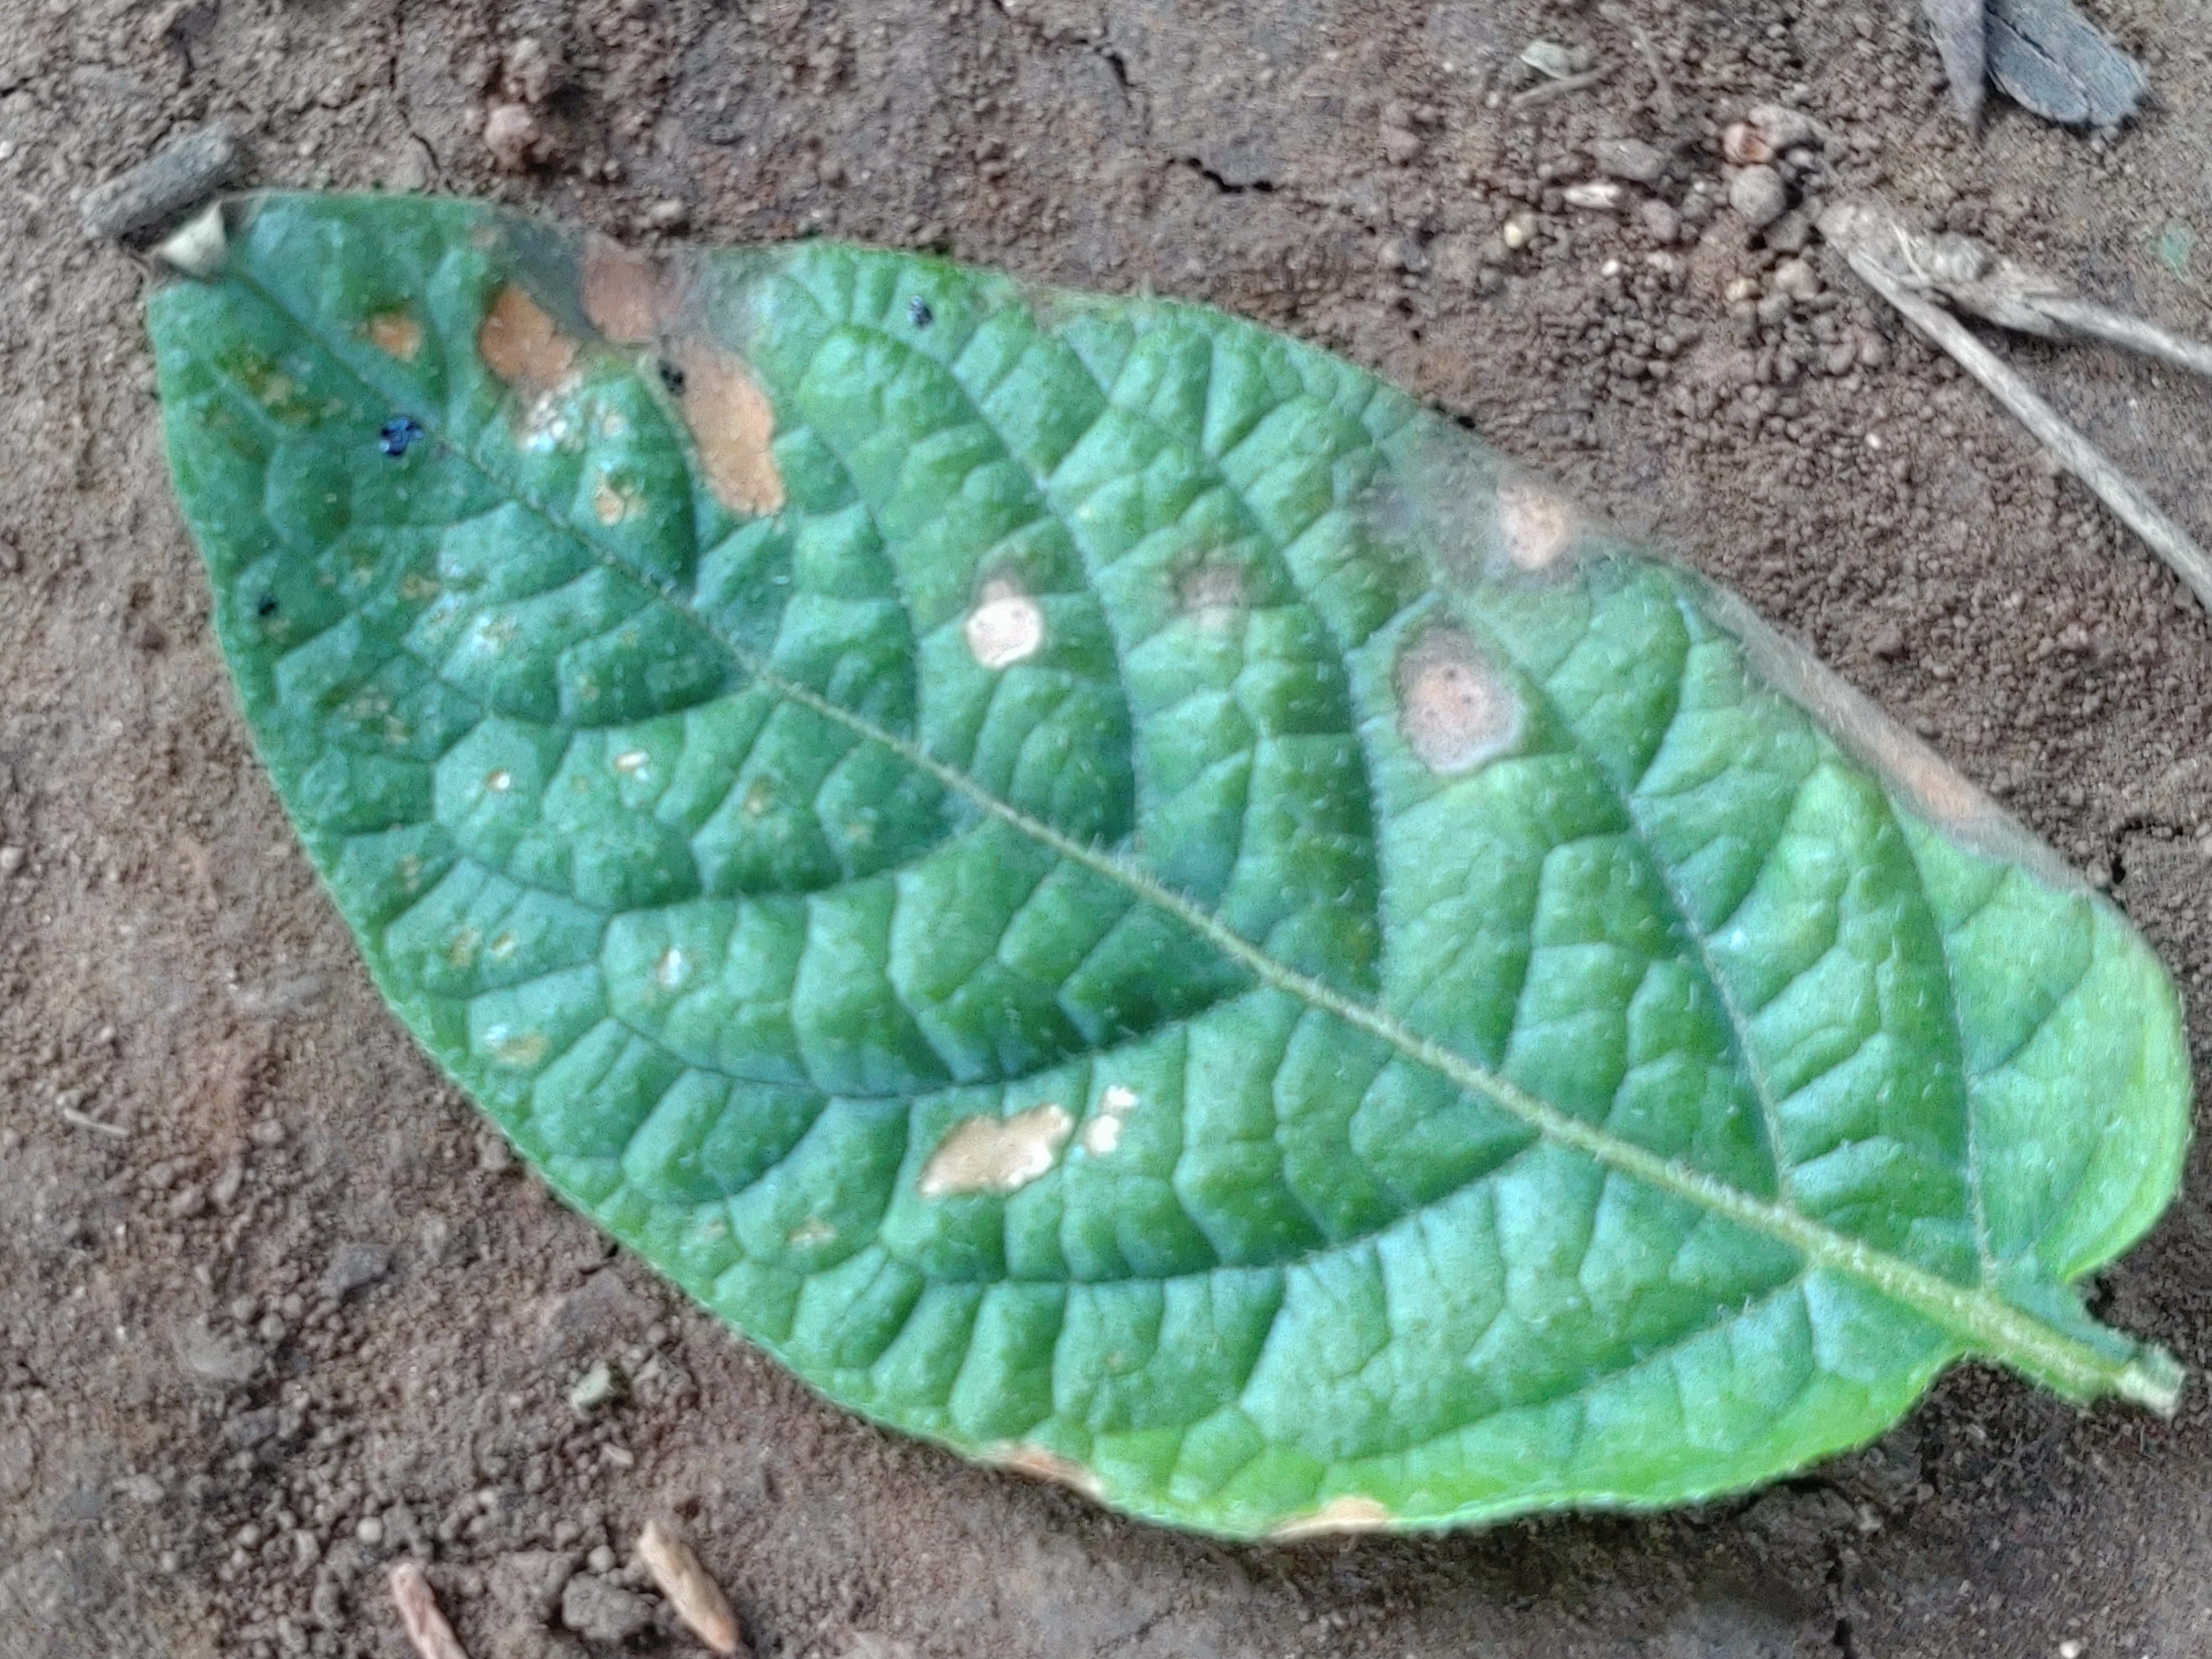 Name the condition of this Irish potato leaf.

early blight
